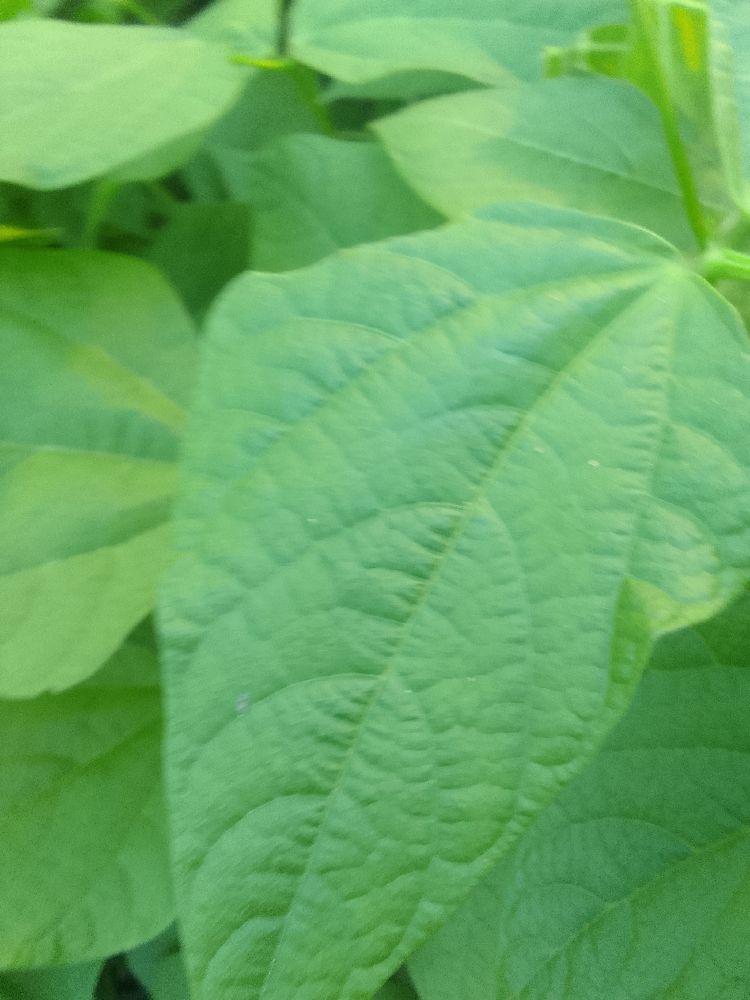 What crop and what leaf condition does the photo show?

common bean, healthy
